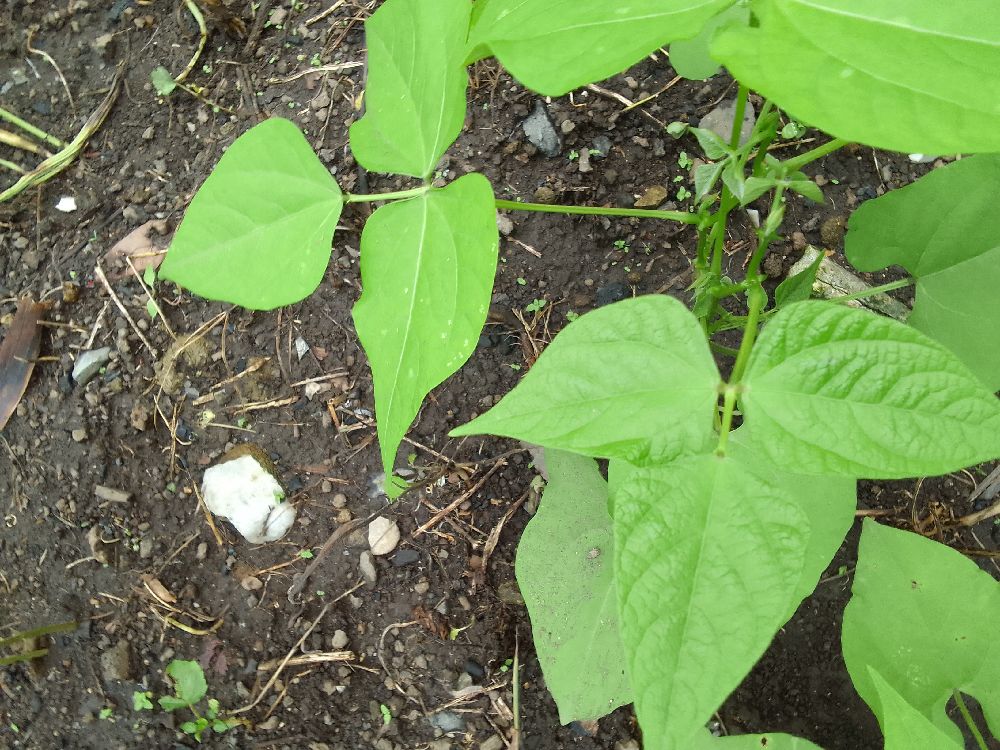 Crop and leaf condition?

common bean, healthy
